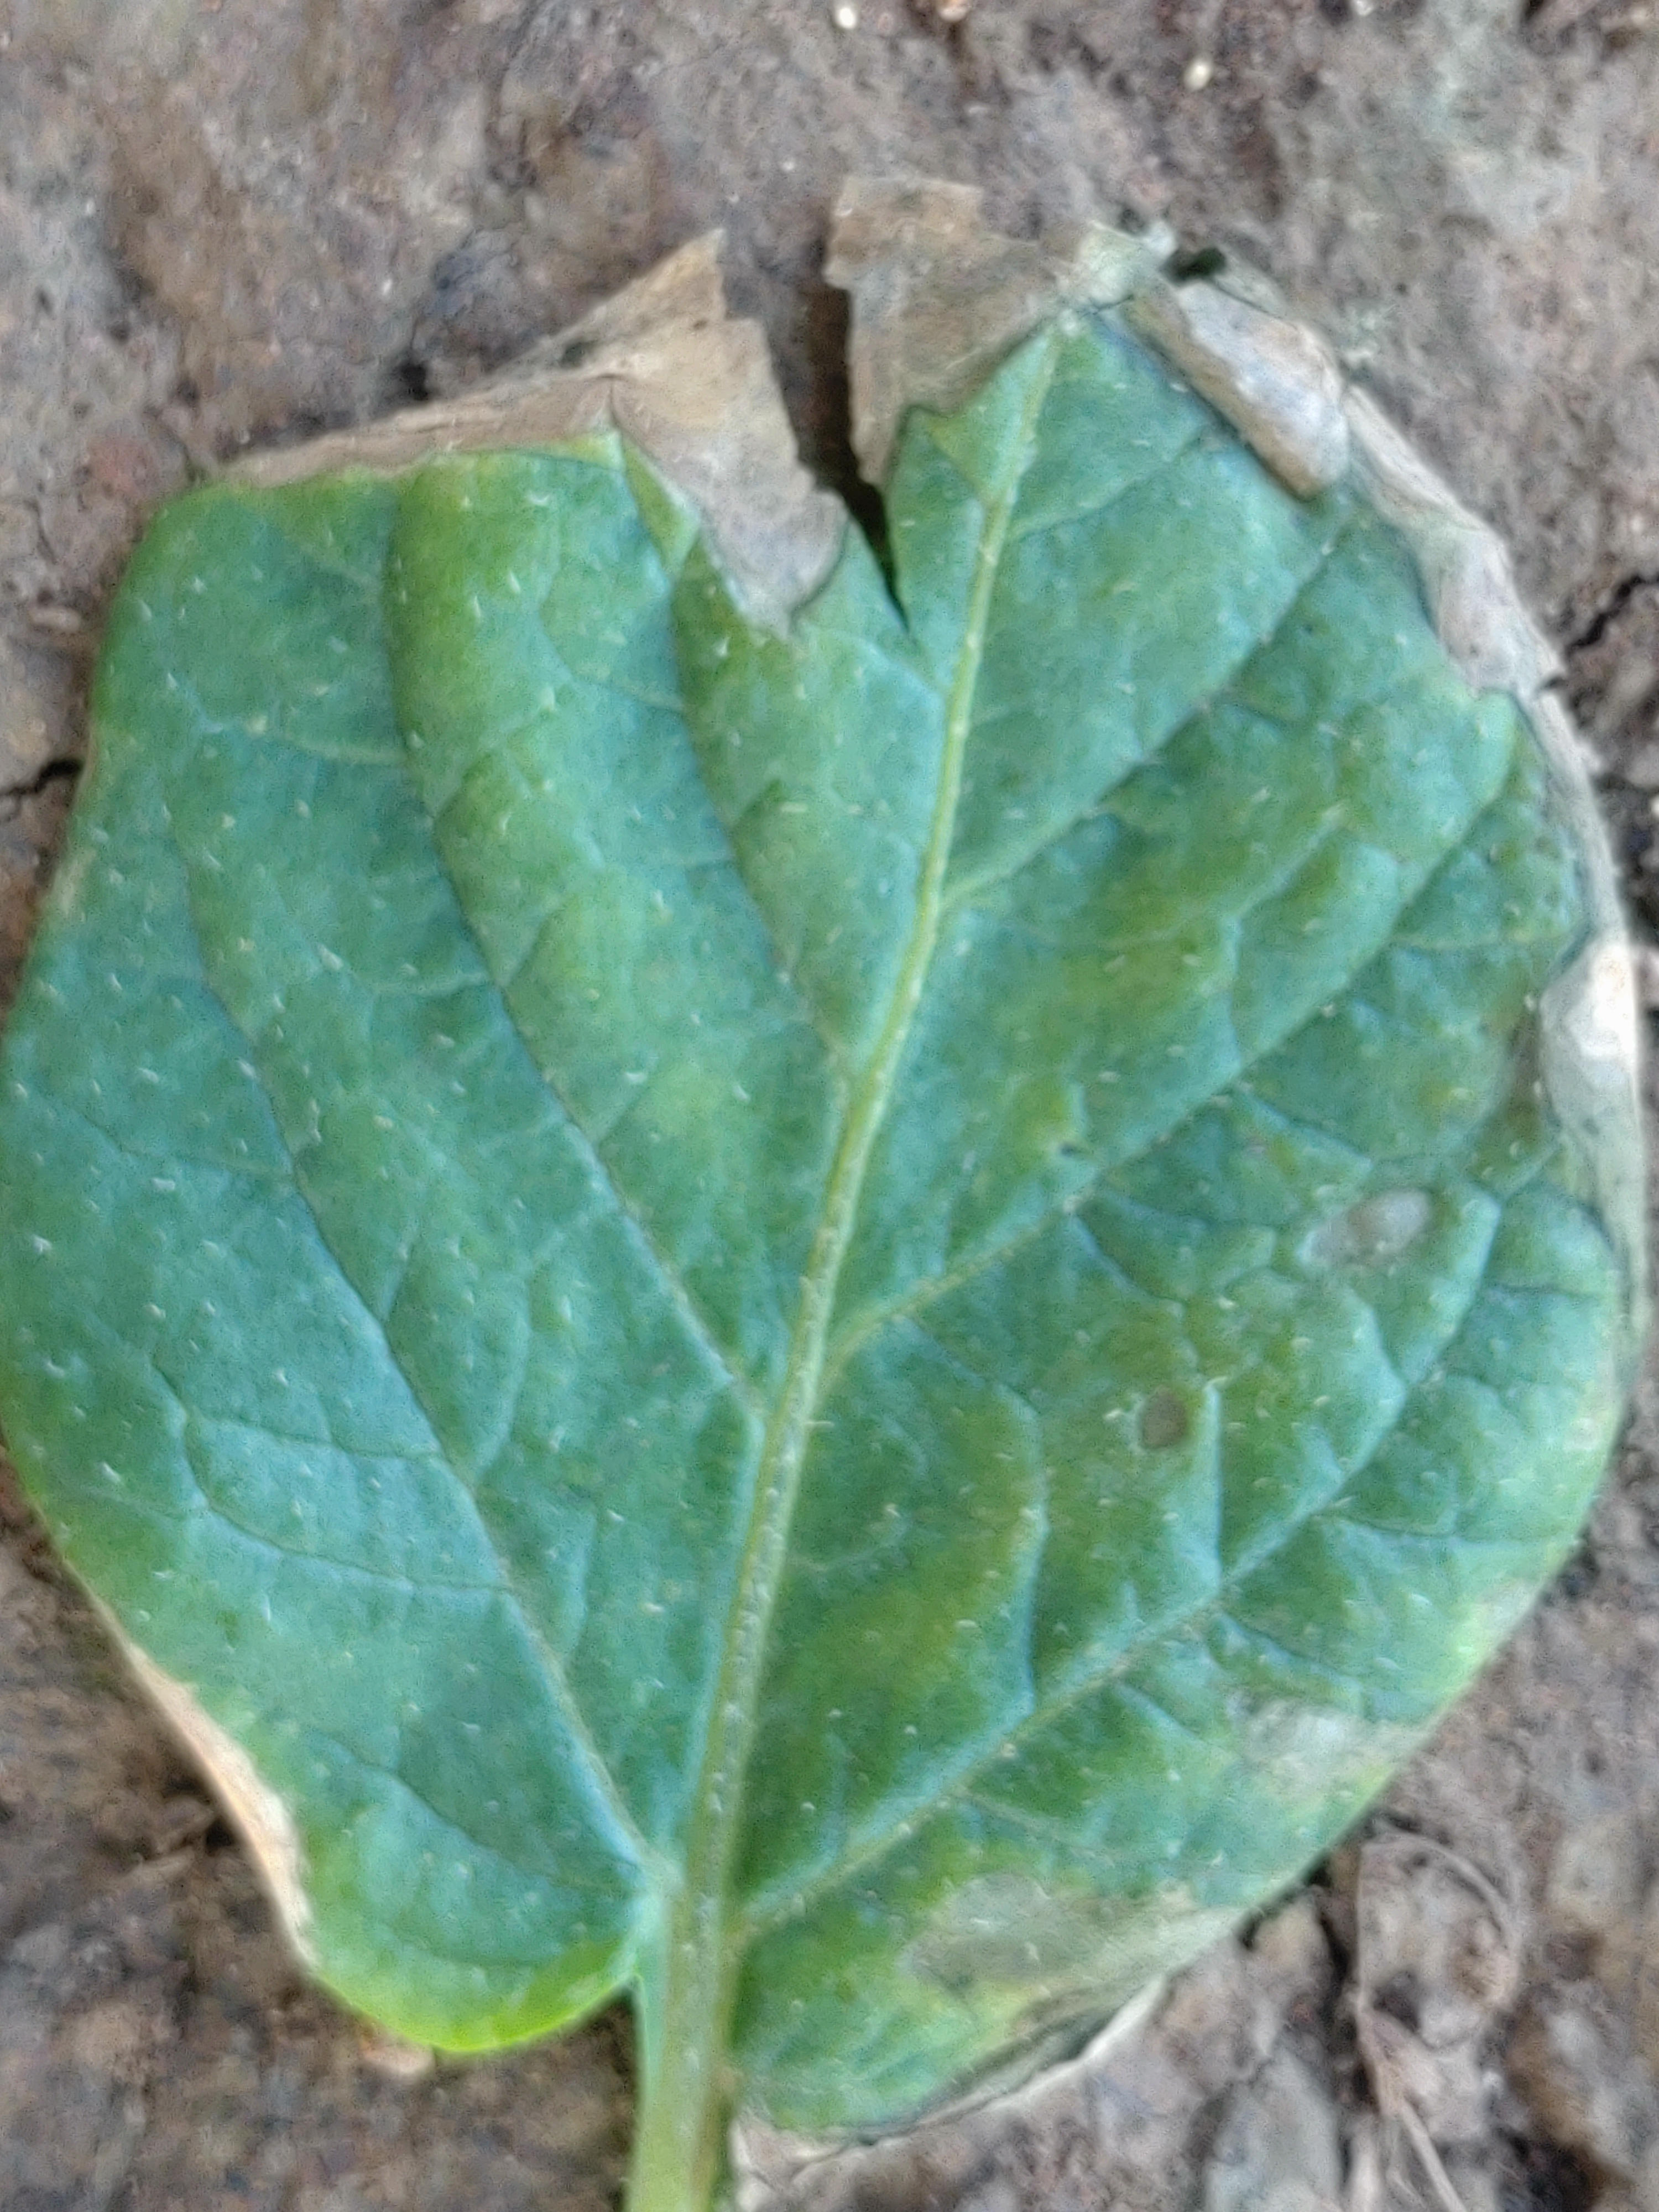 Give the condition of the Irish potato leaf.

early blight
